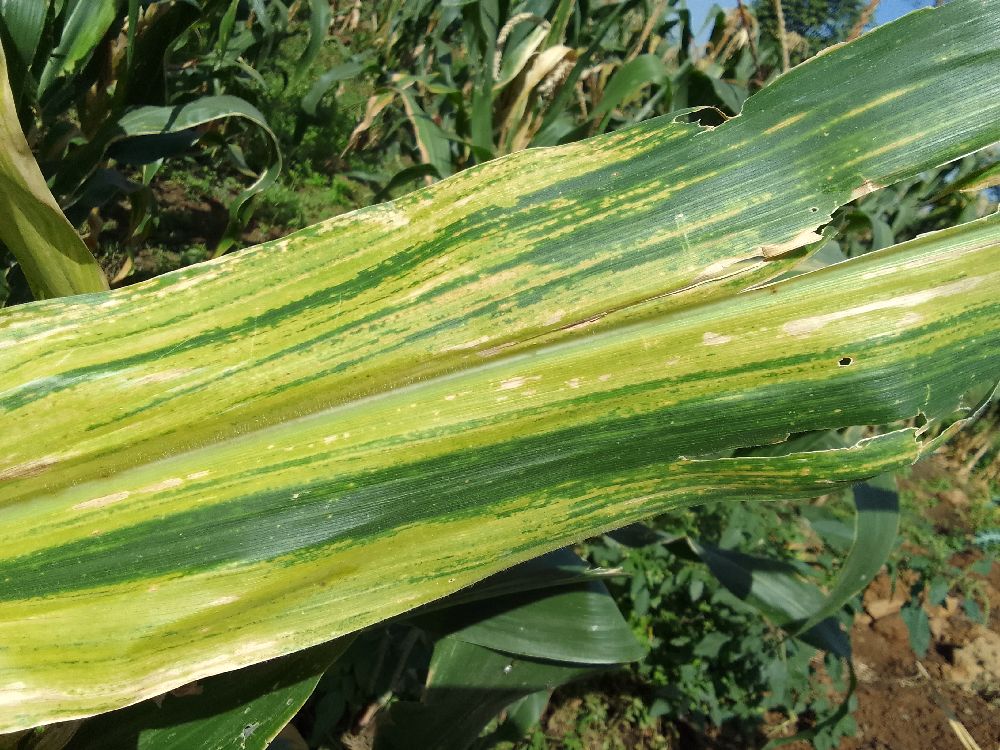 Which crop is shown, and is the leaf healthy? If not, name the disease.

maize, maize lethal necrosis
